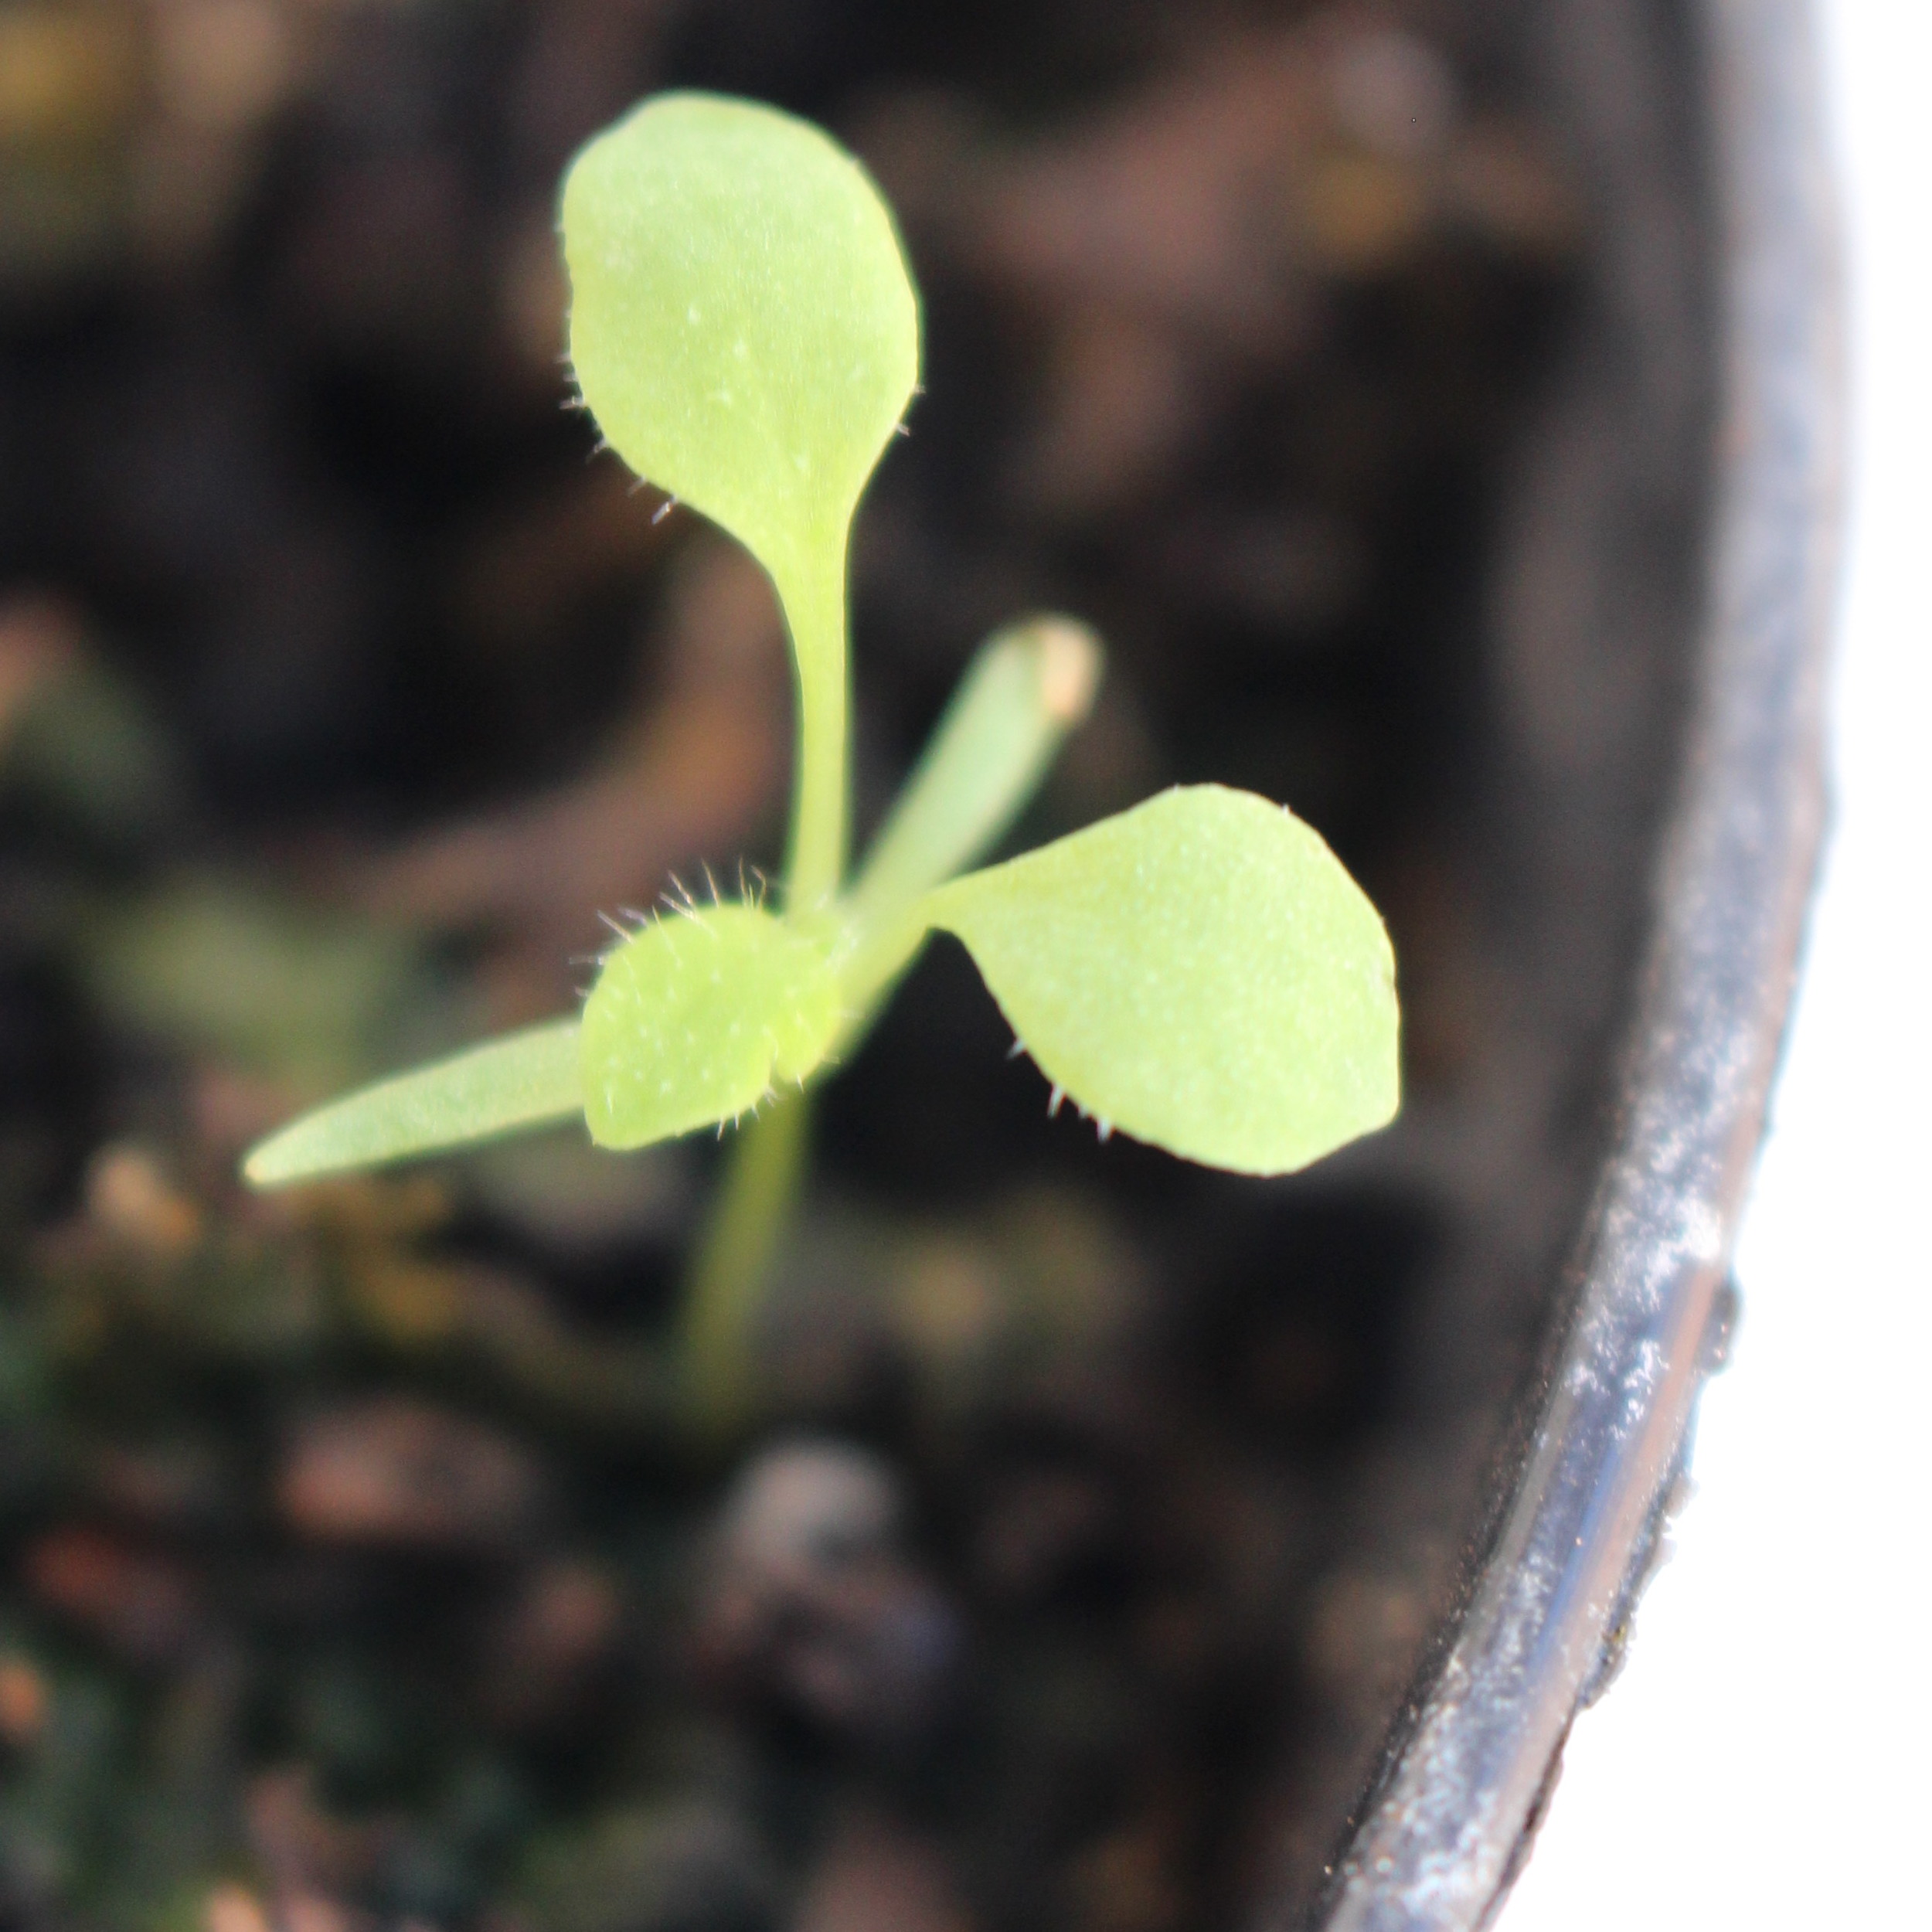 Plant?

Papaver rhoeas
